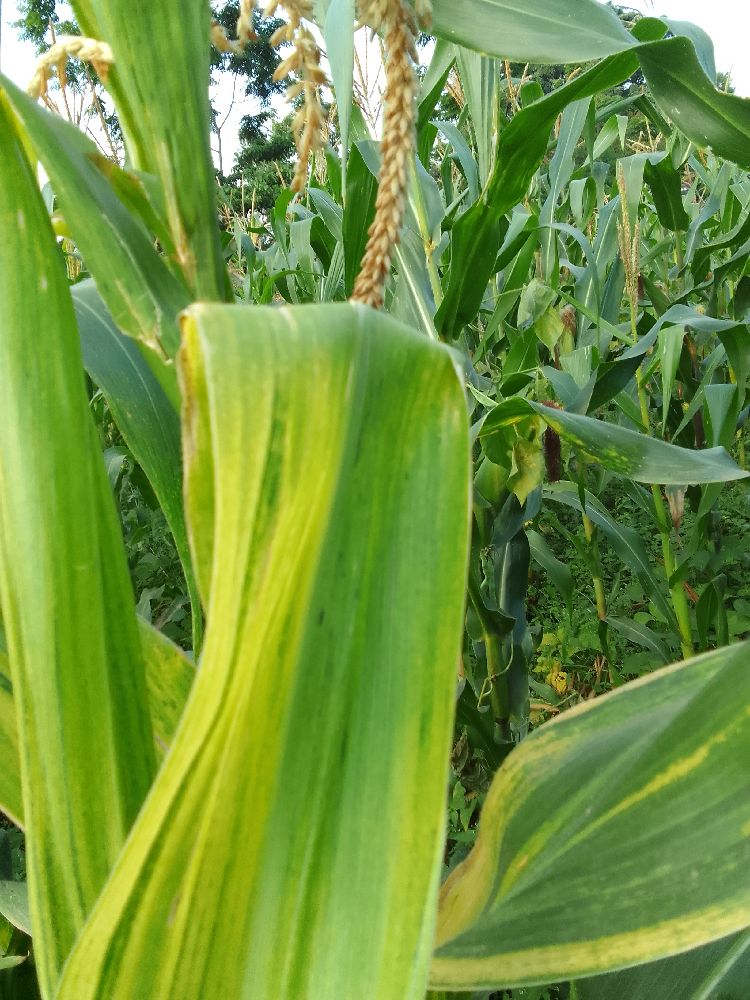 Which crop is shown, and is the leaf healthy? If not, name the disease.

maize, maize lethal necrosis
